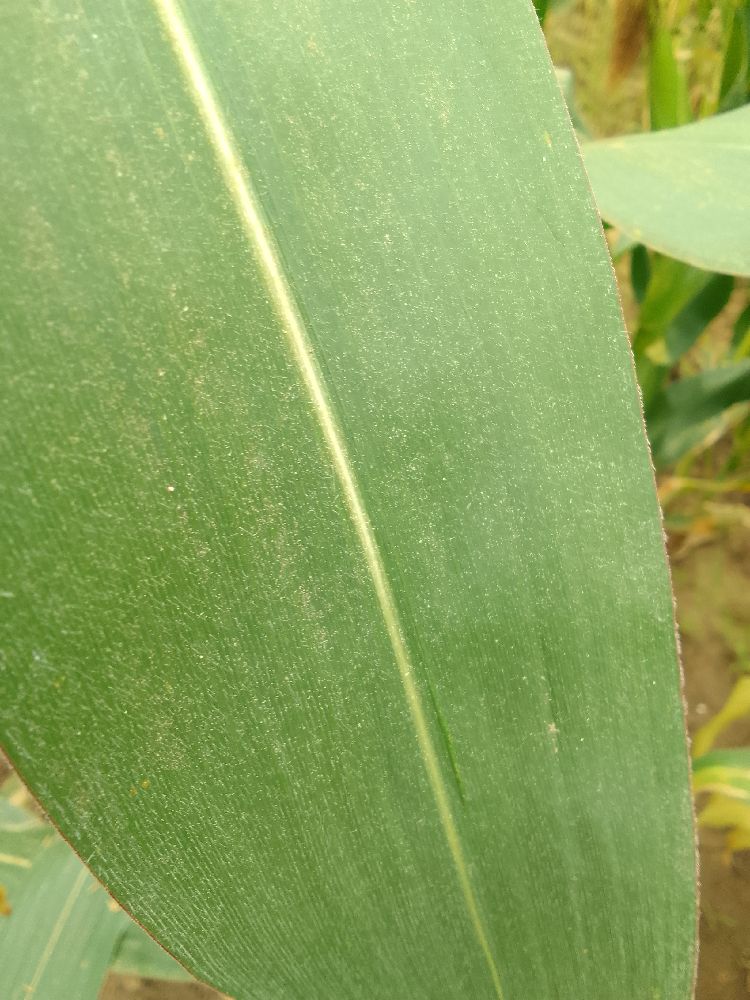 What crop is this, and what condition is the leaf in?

maize, healthy
